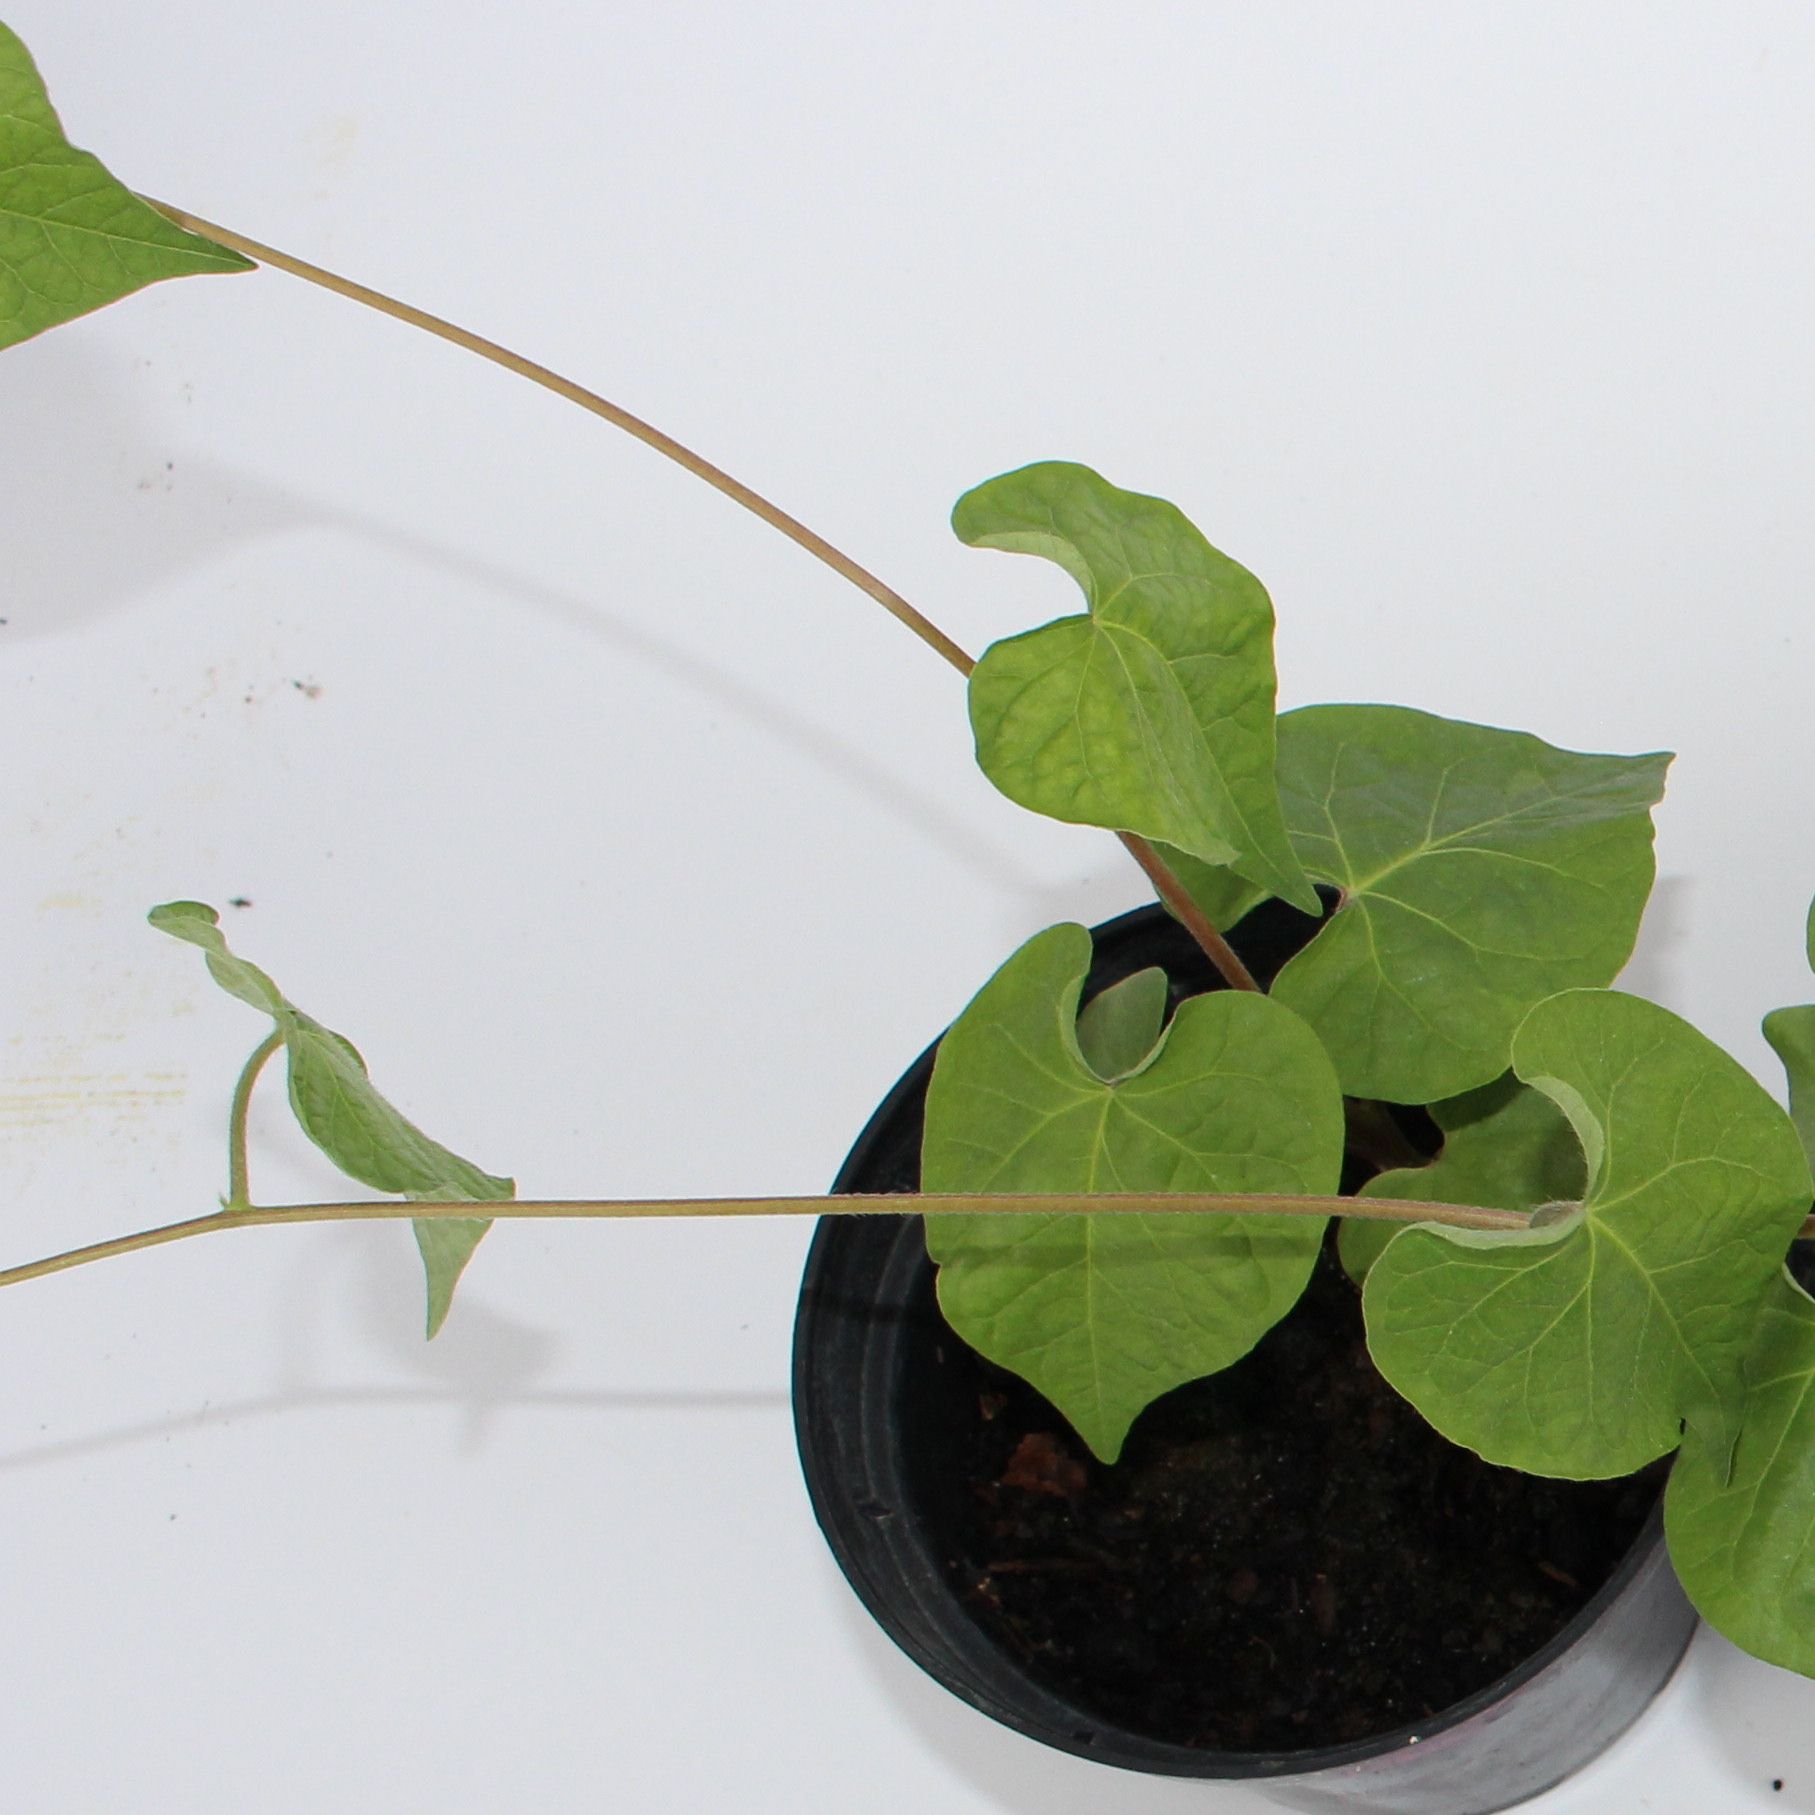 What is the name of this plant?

Convolvulus arvensis
